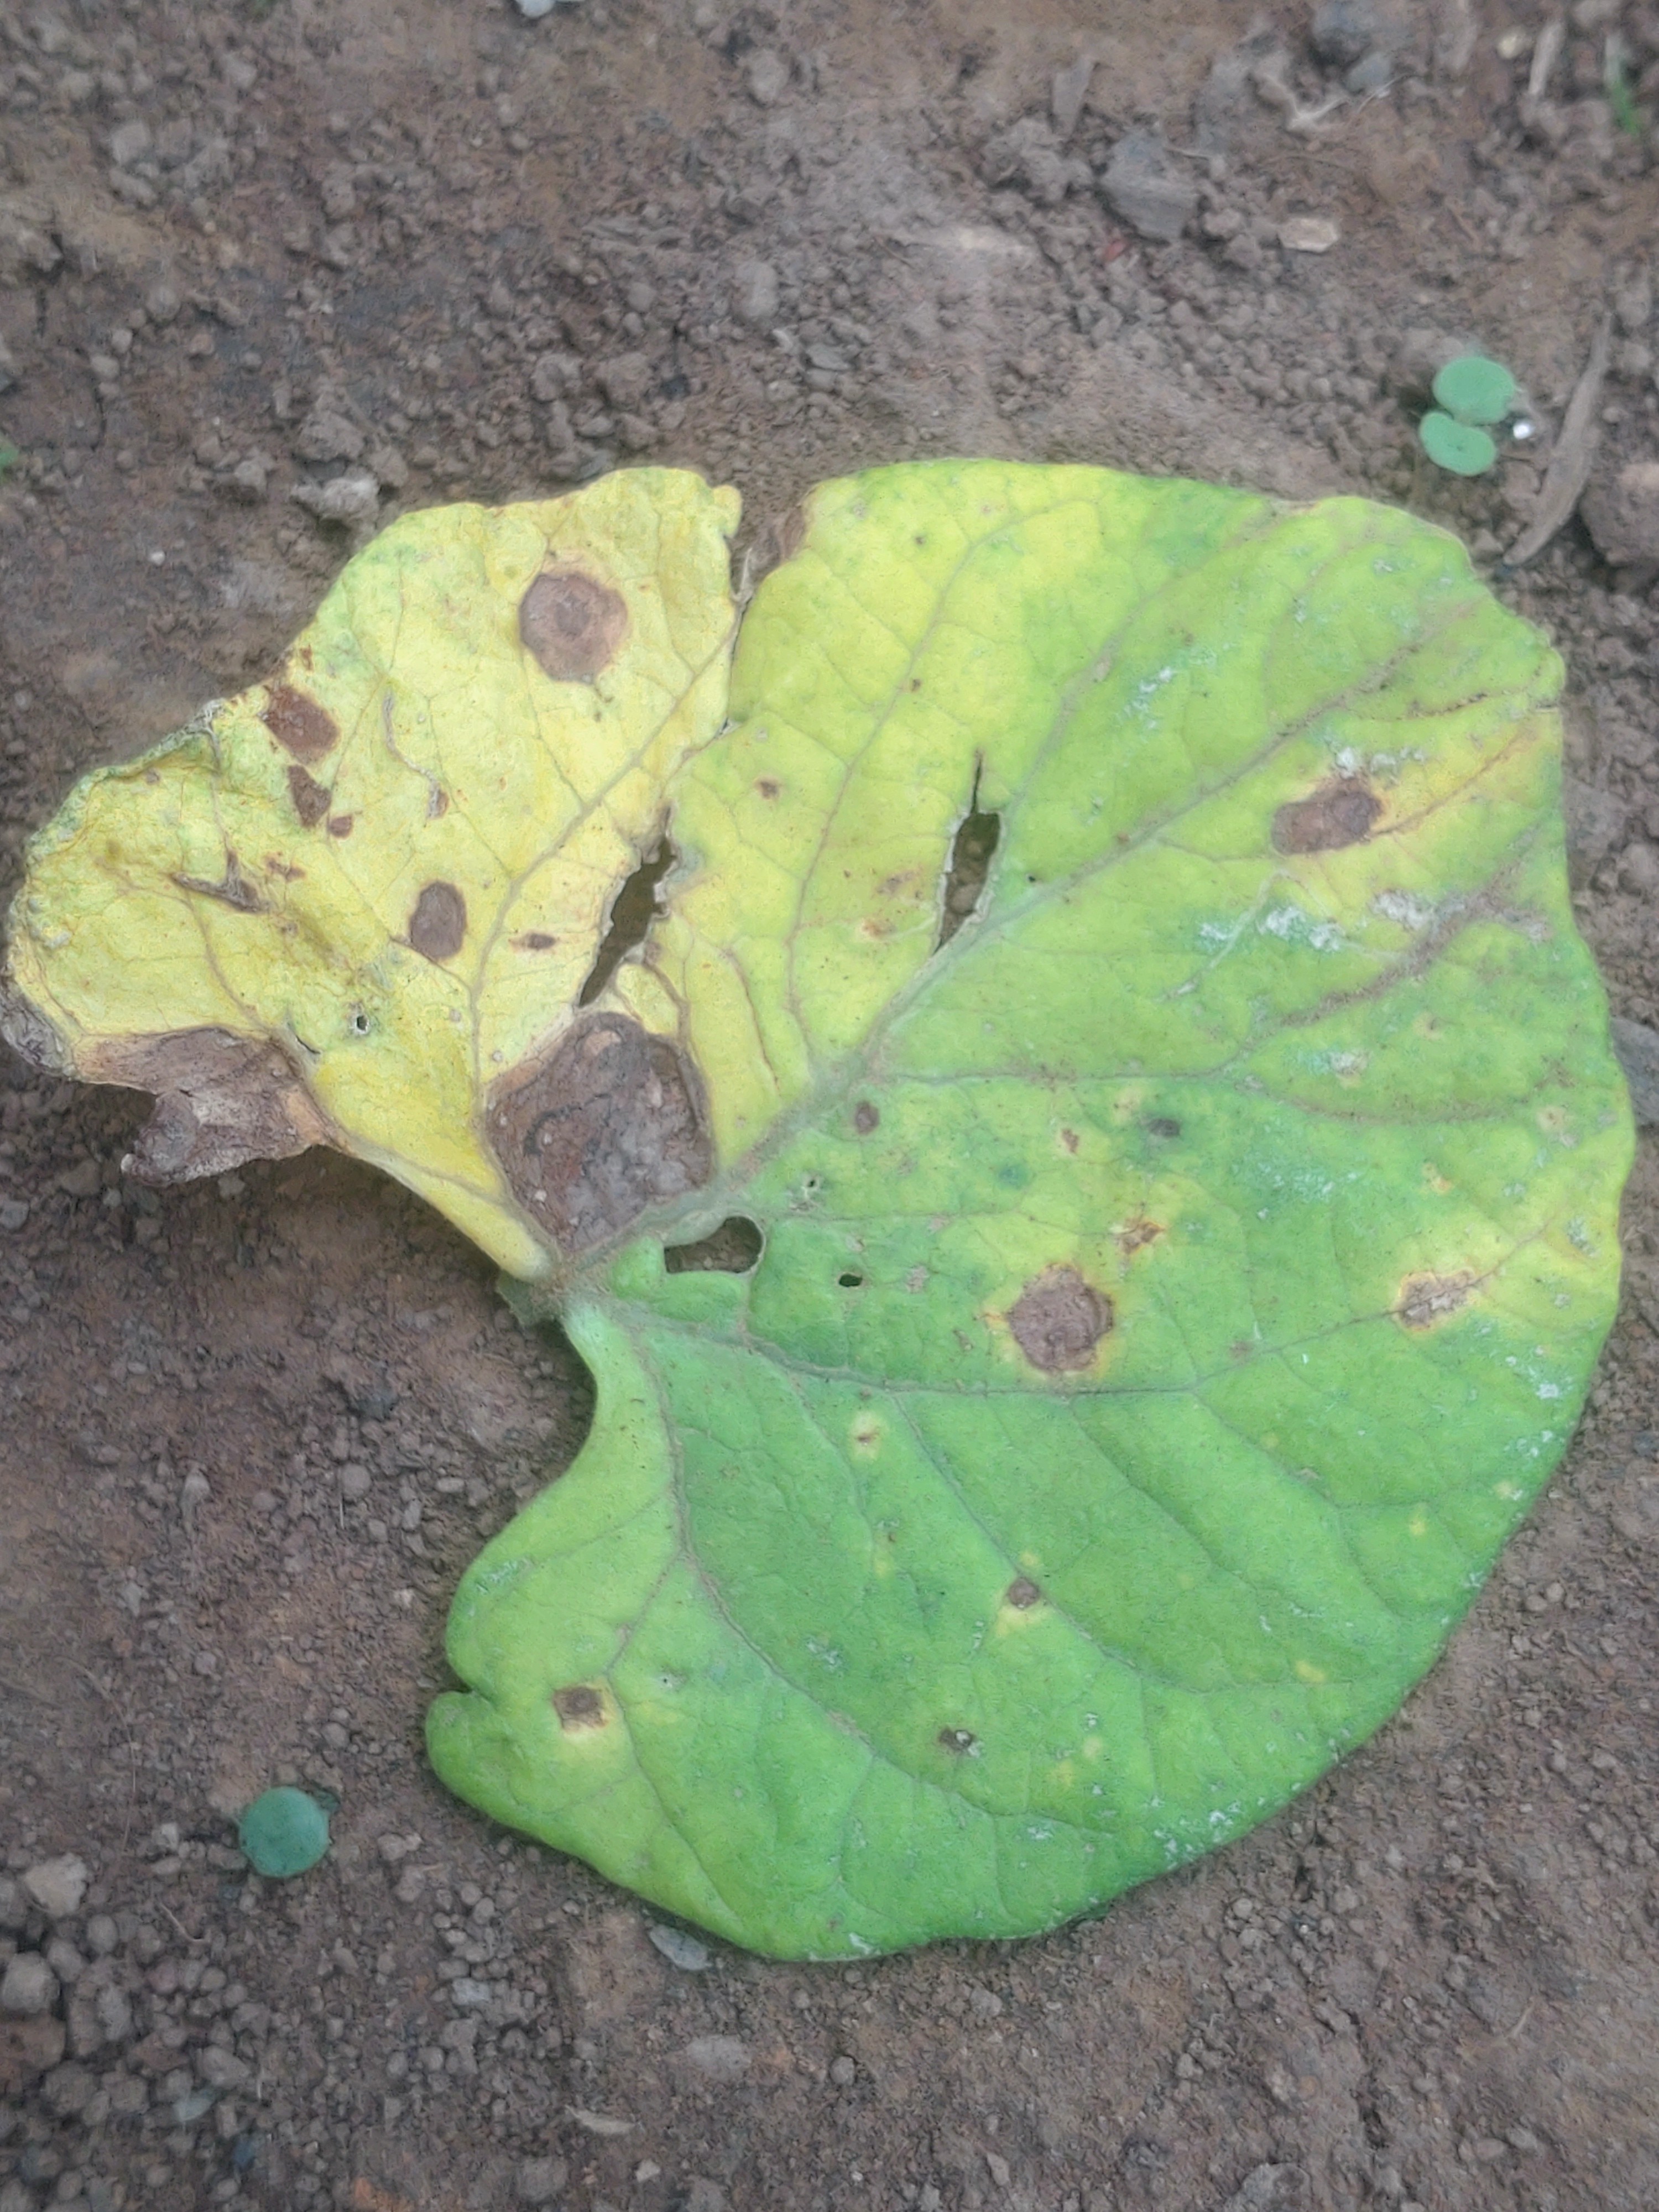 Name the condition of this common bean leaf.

anthracnose
